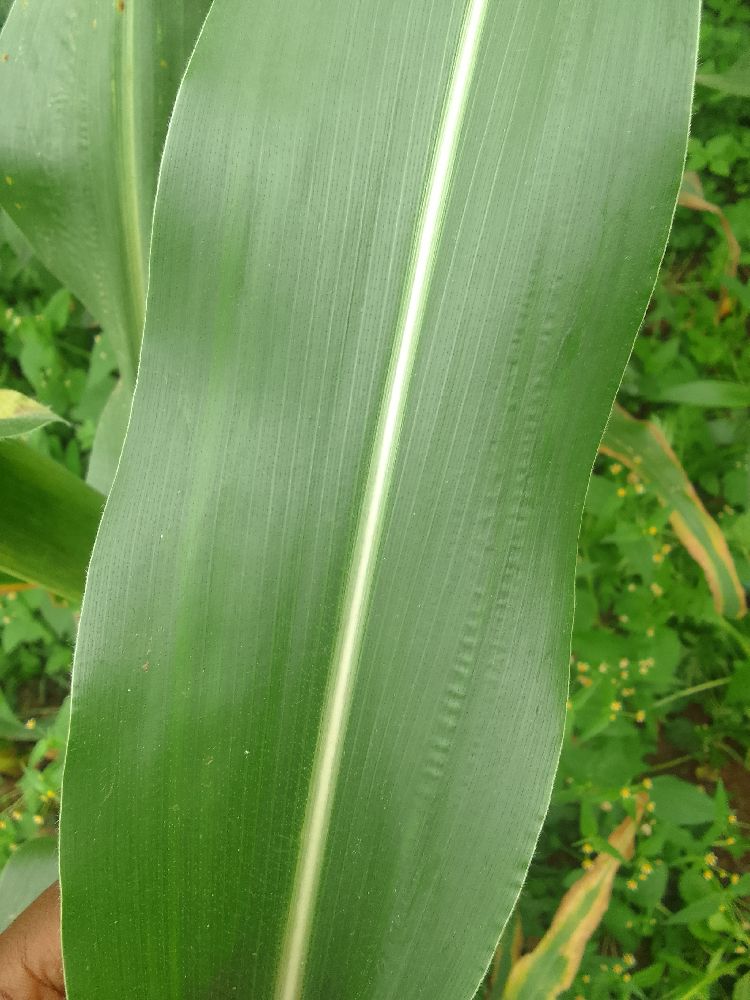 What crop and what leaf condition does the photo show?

maize, healthy
